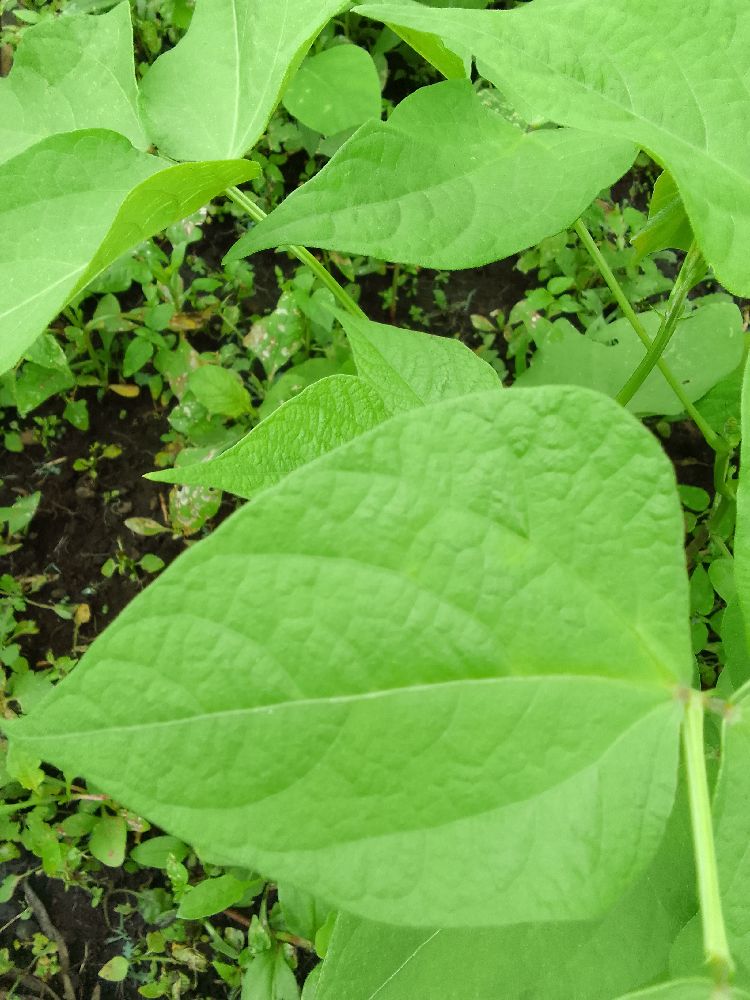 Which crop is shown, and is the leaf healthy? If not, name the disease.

common bean, healthy
